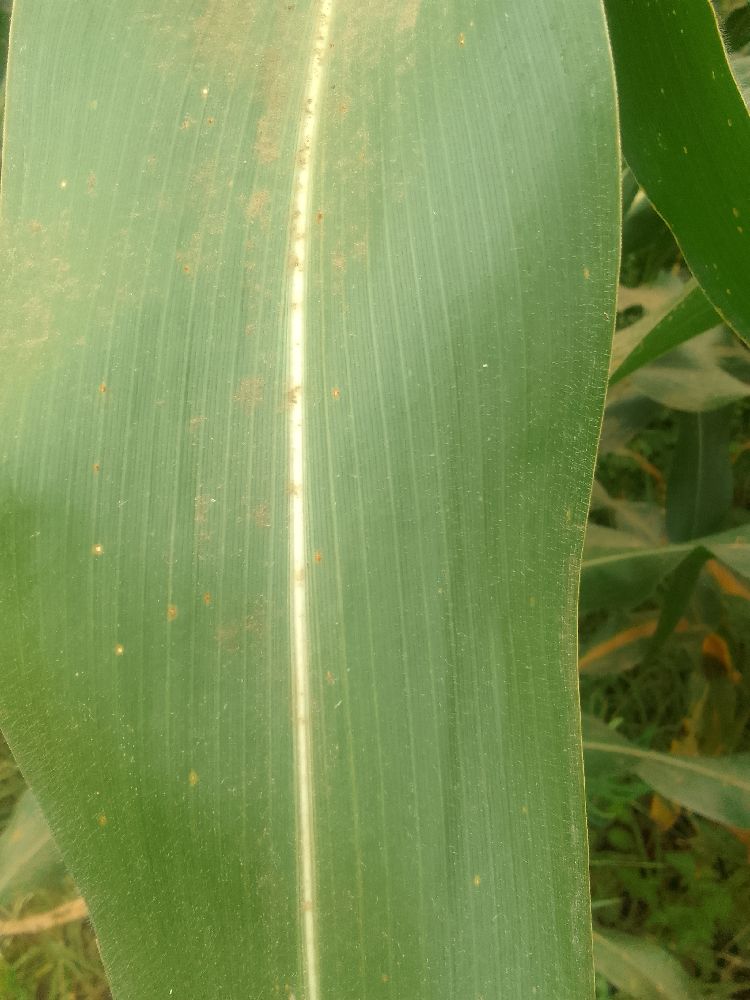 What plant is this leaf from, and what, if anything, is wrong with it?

maize, healthy
